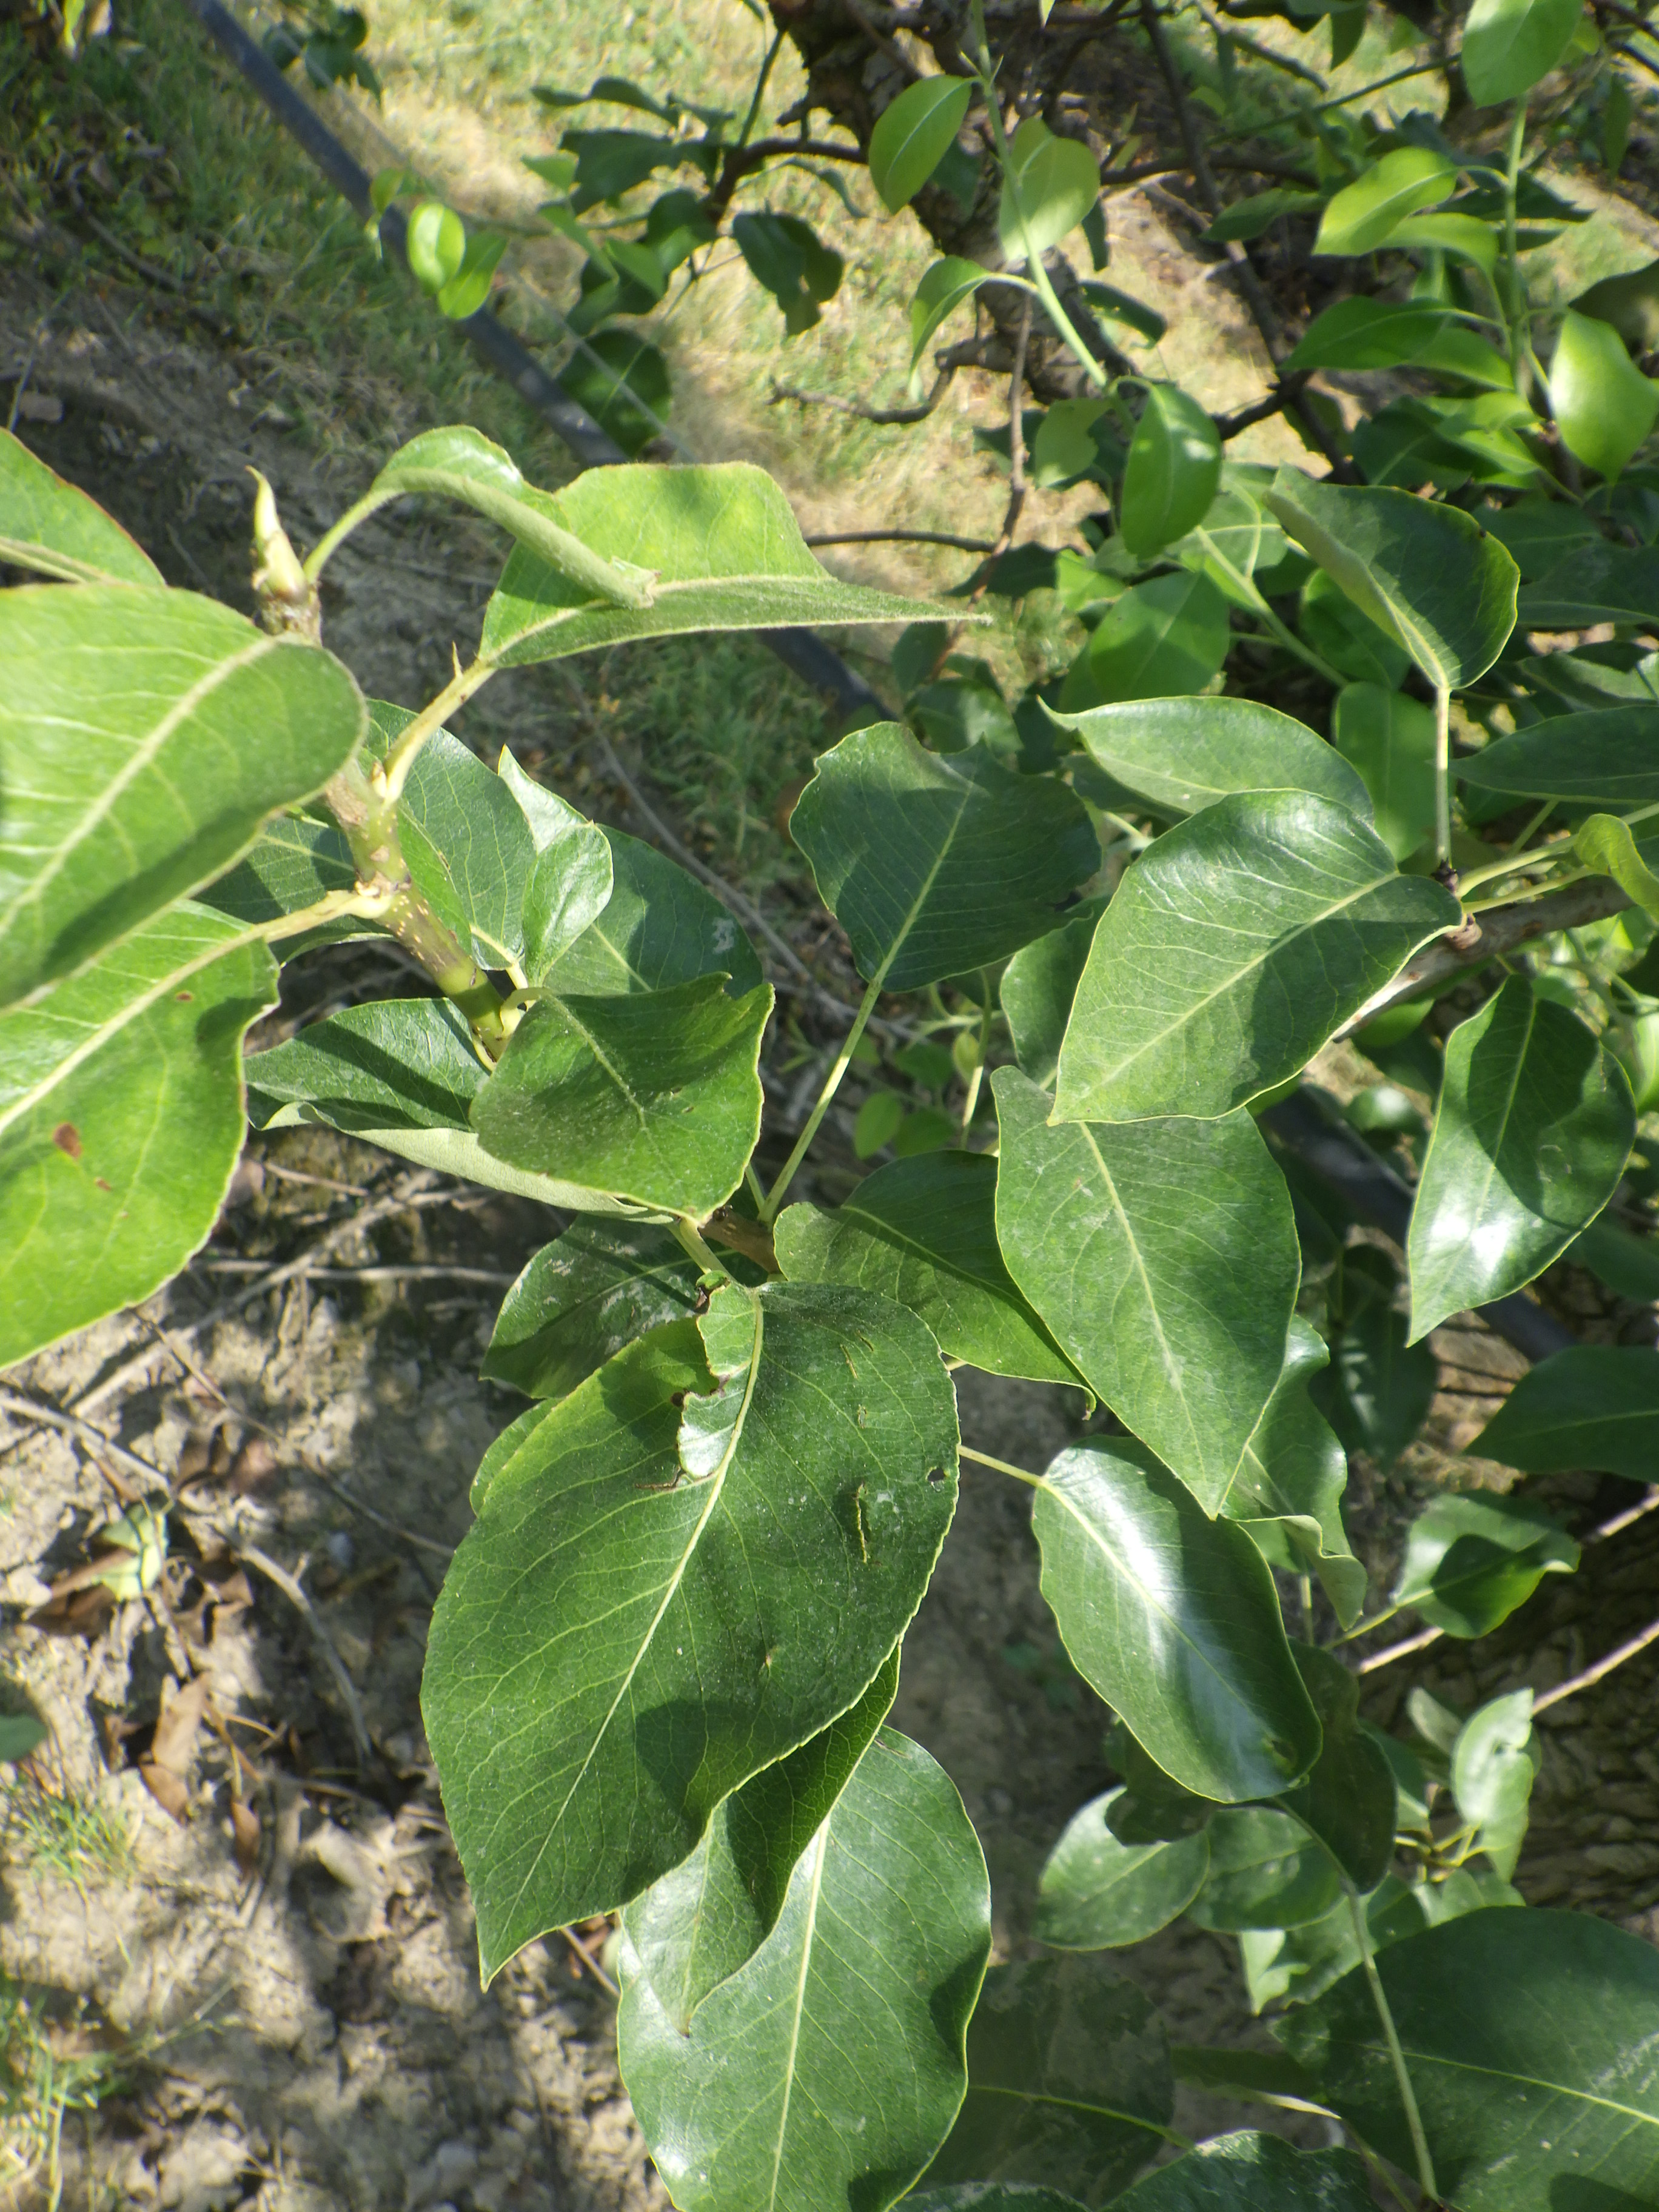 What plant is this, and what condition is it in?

pear, mechanical damage
